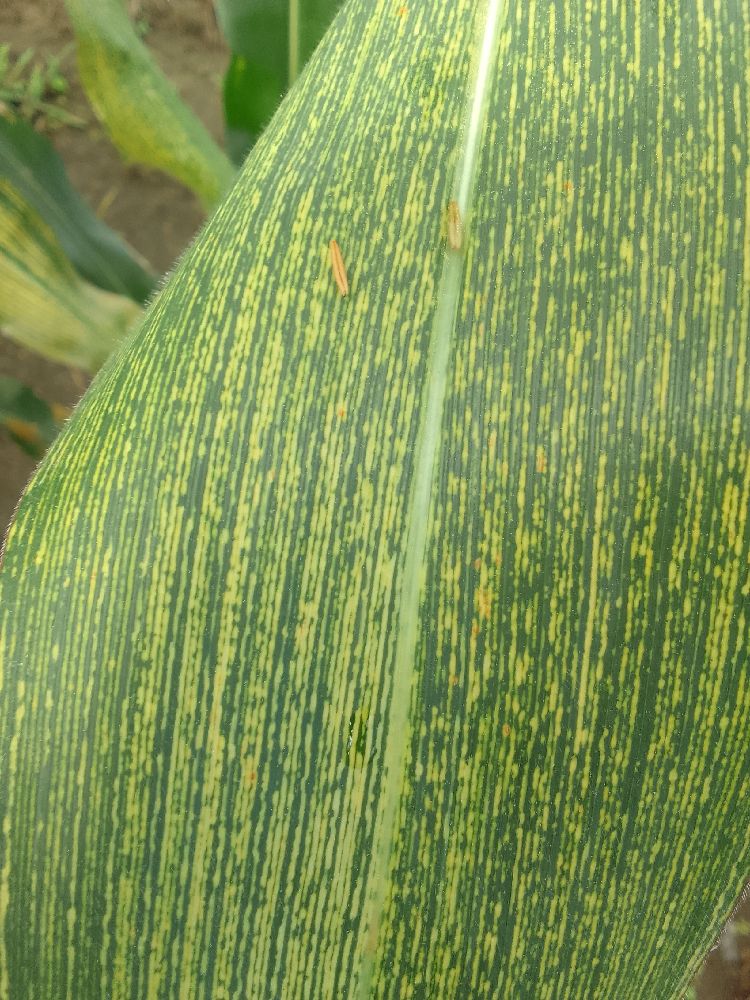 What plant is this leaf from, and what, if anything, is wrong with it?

maize, maize streak virus
